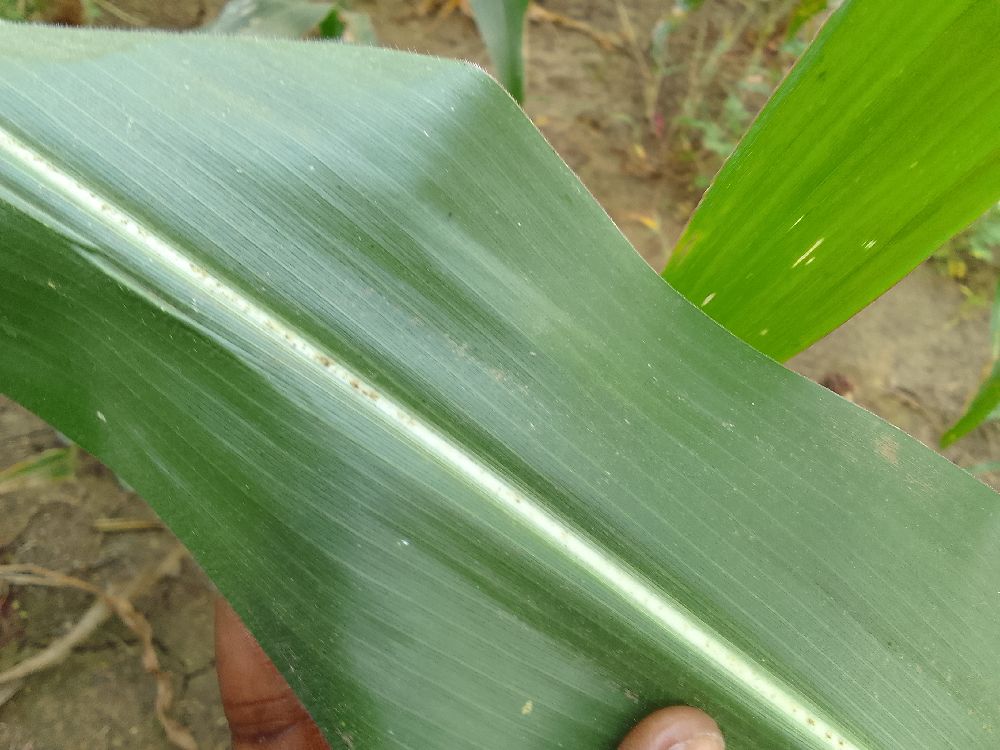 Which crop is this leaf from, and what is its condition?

maize, healthy
